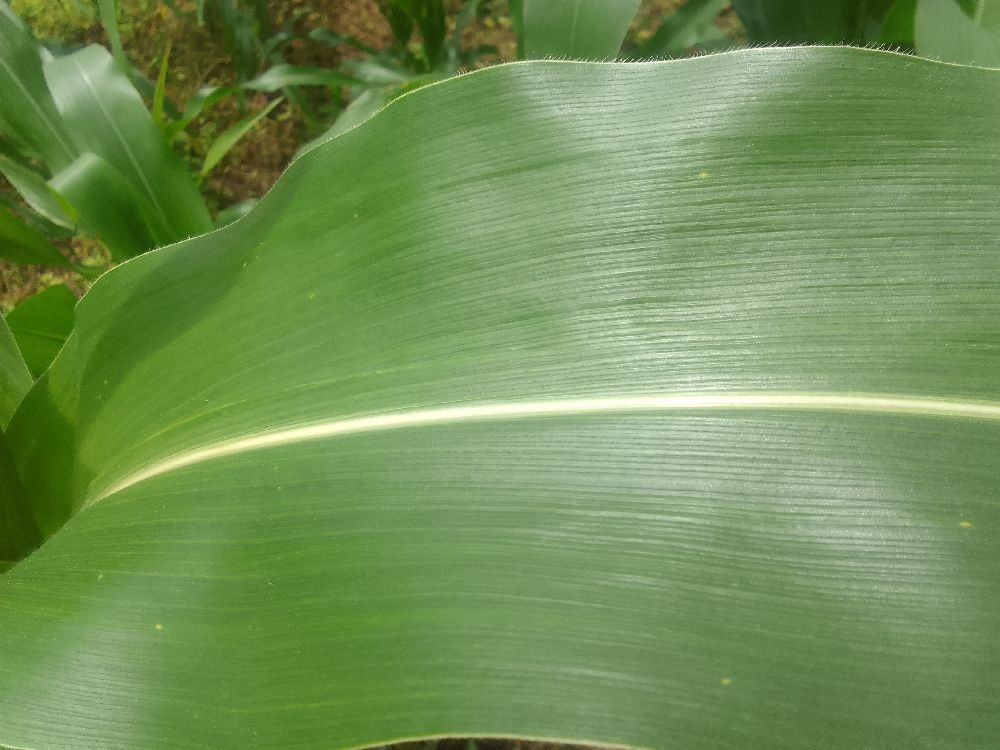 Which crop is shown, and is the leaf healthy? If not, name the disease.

maize, healthy
